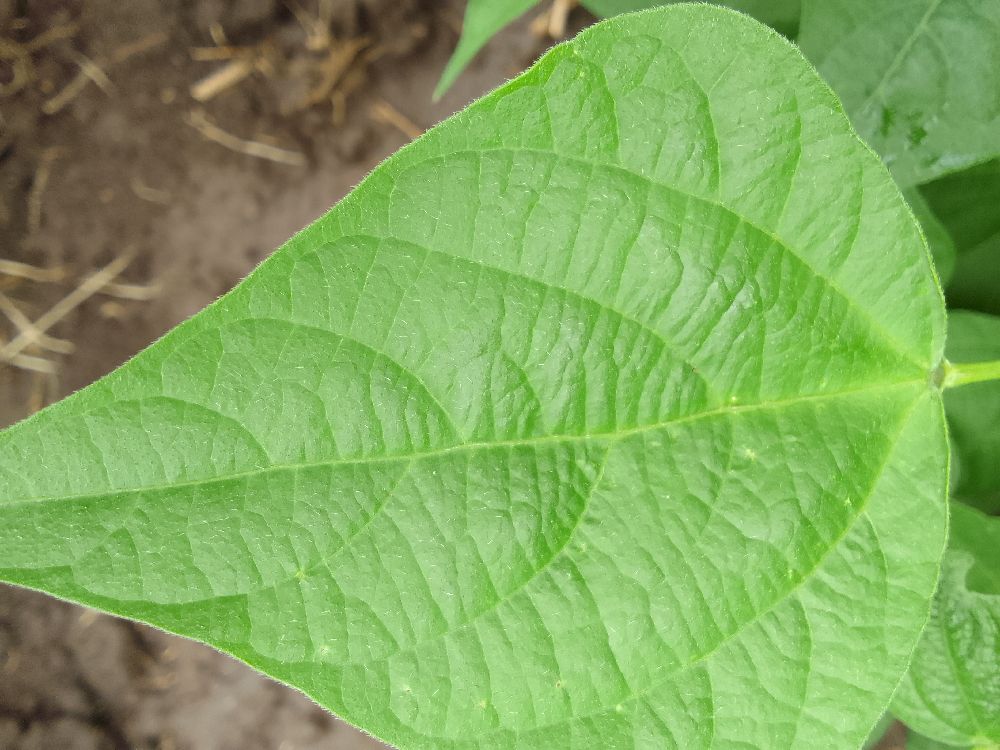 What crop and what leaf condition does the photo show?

common bean, healthy
